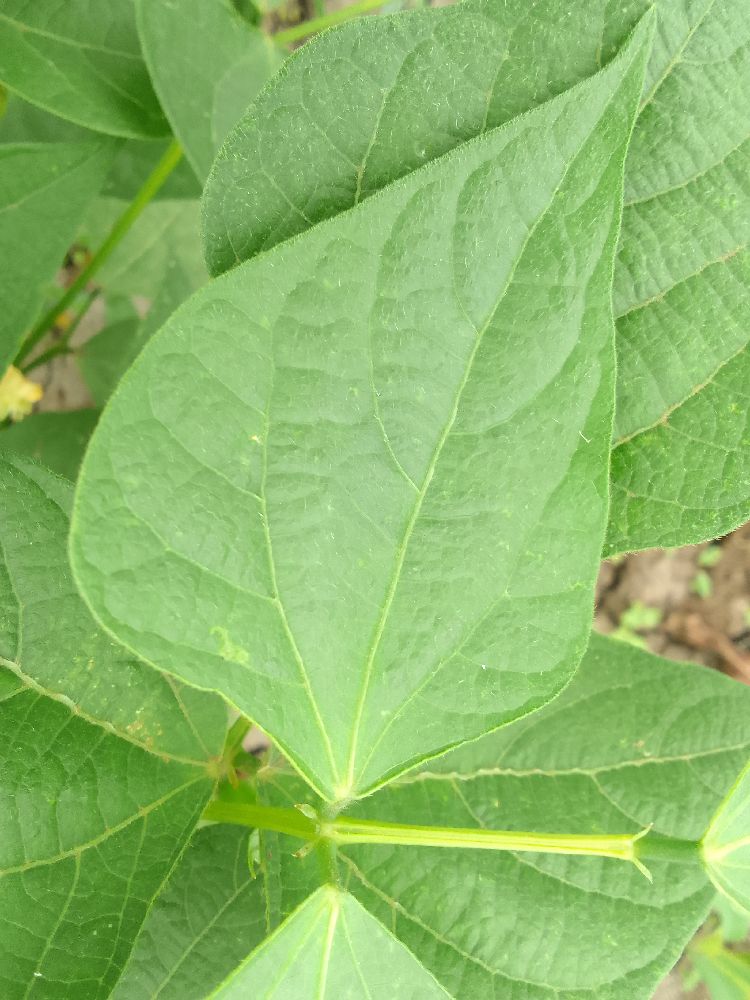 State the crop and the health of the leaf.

common bean, healthy
